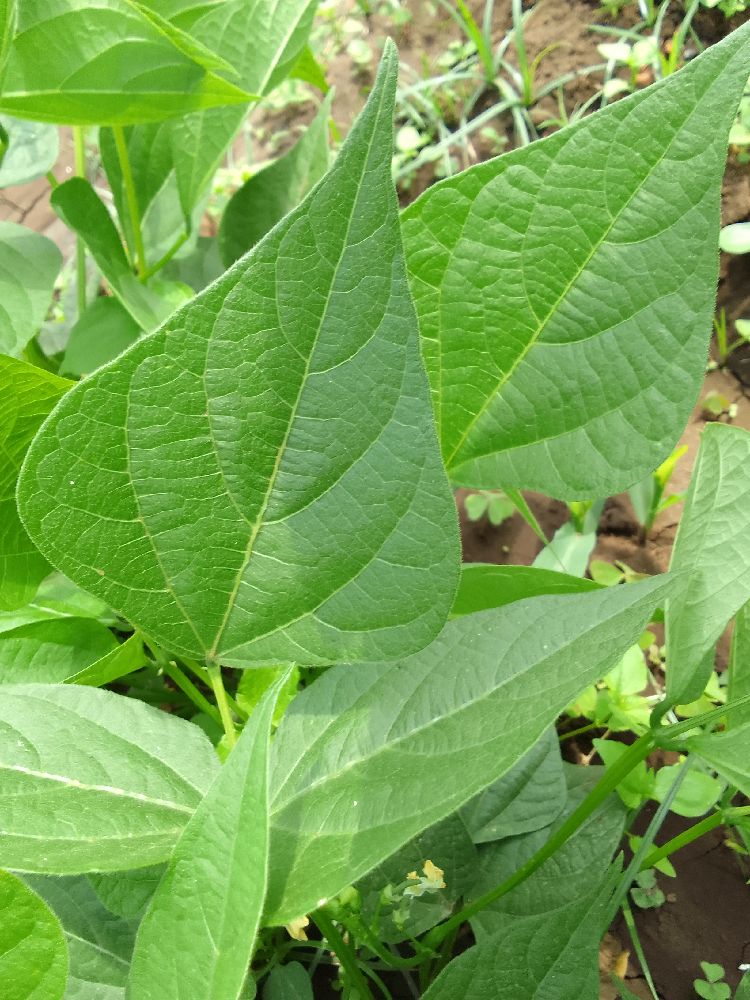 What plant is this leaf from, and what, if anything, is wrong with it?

common bean, healthy
